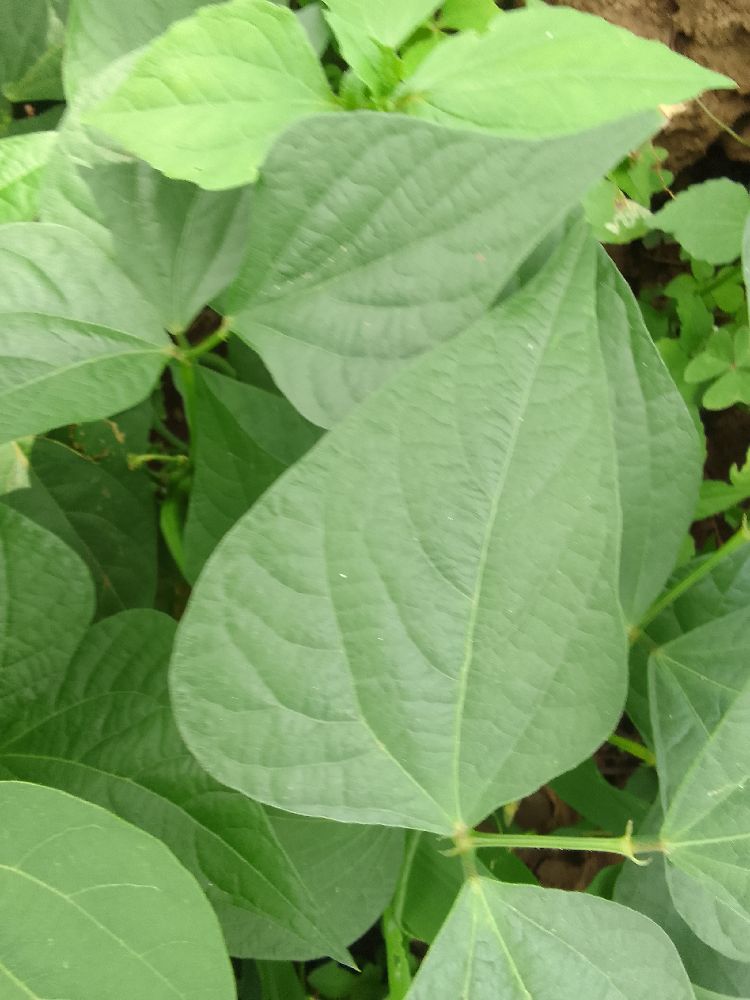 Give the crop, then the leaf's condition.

common bean, healthy
